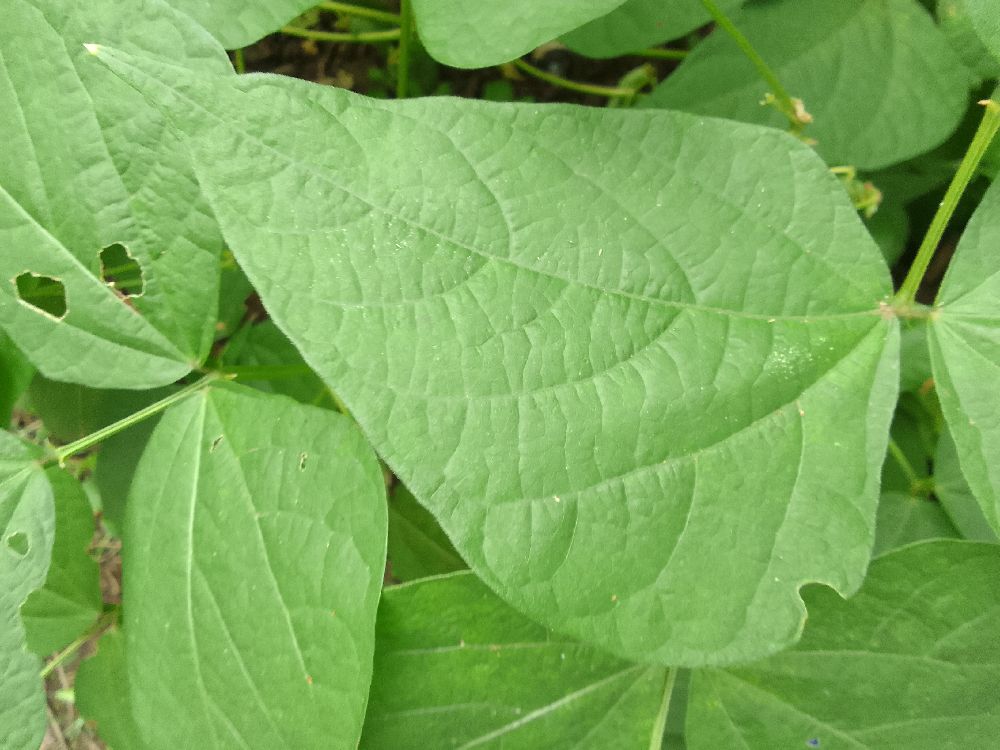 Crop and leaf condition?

common bean, healthy
